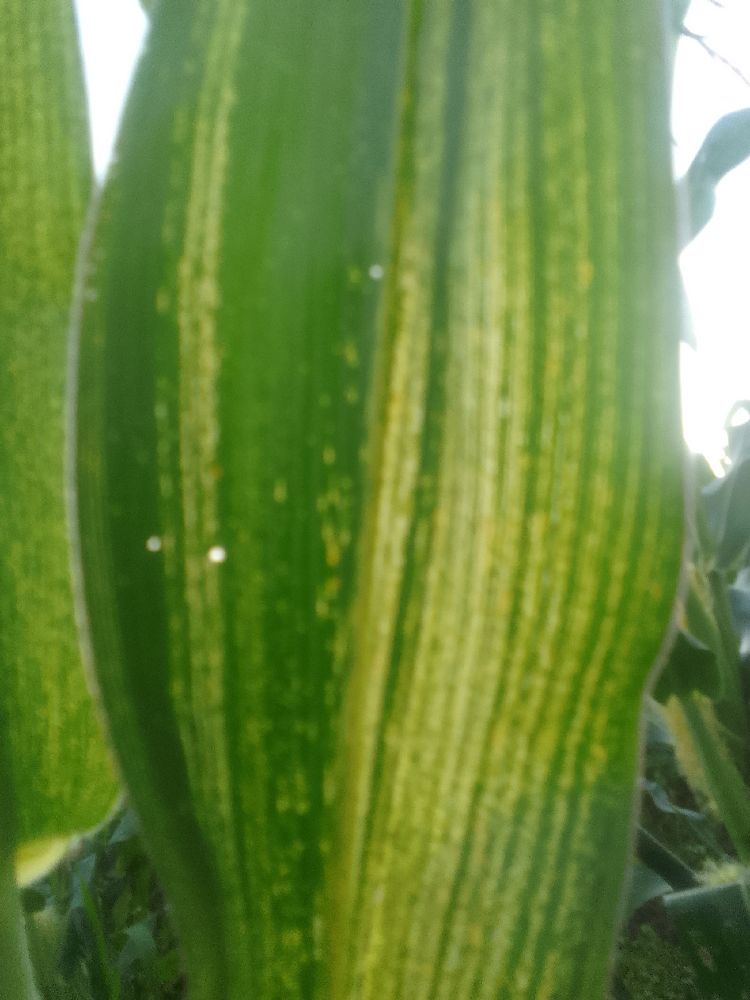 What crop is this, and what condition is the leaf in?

maize, maize streak virus
